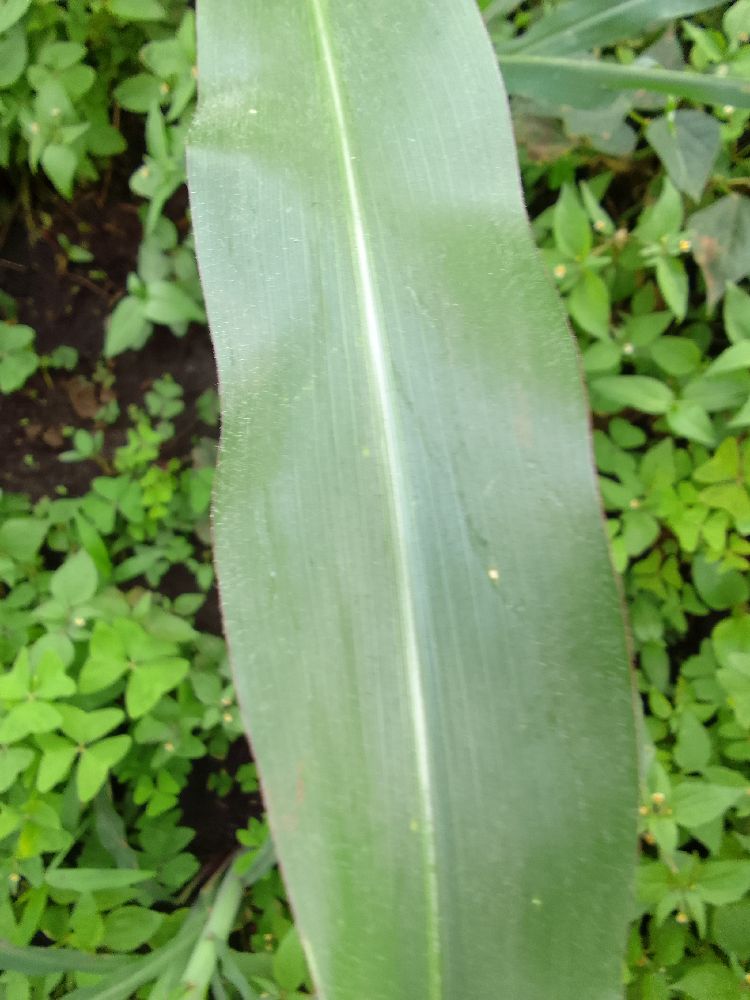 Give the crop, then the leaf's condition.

maize, healthy
